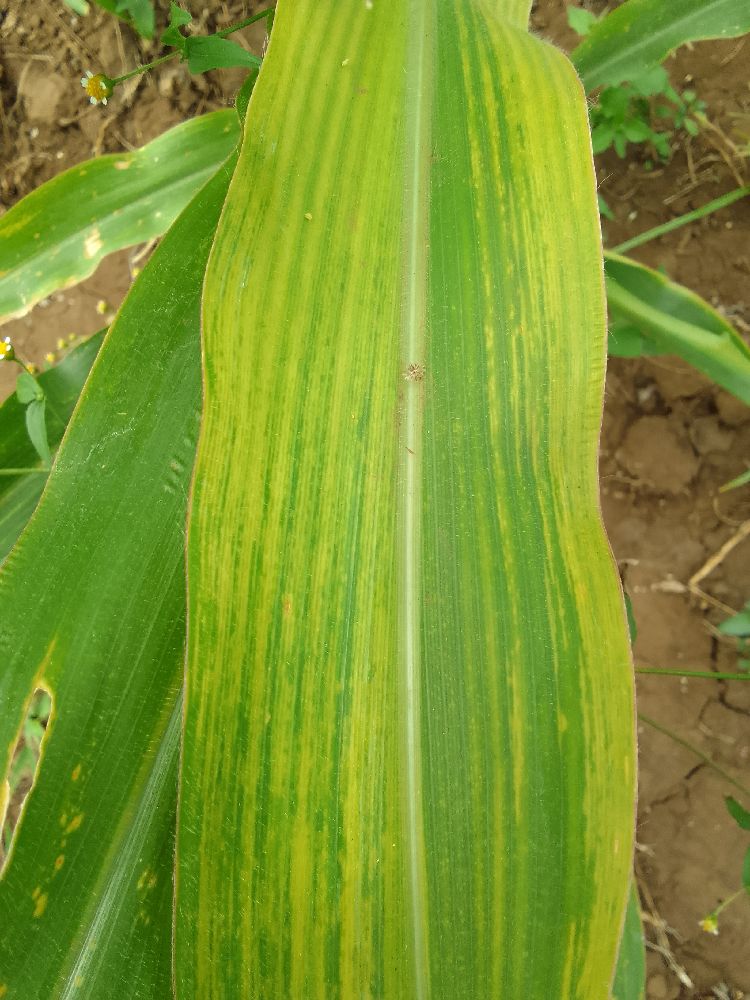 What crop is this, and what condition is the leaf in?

maize, maize lethal necrosis
